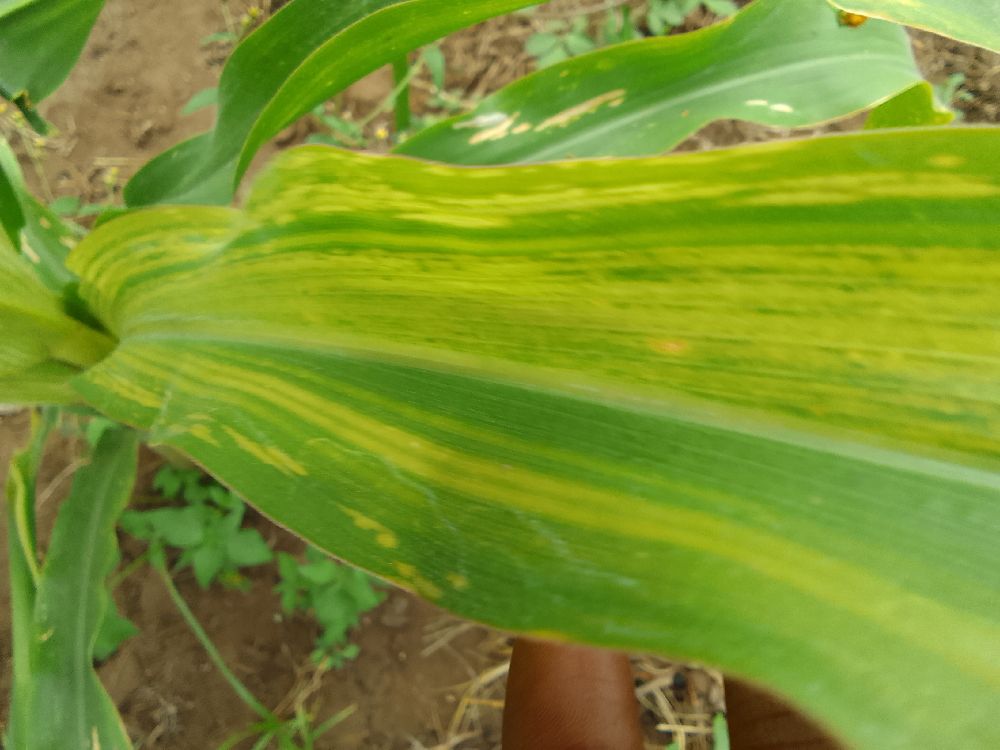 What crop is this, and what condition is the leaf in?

maize, maize lethal necrosis
